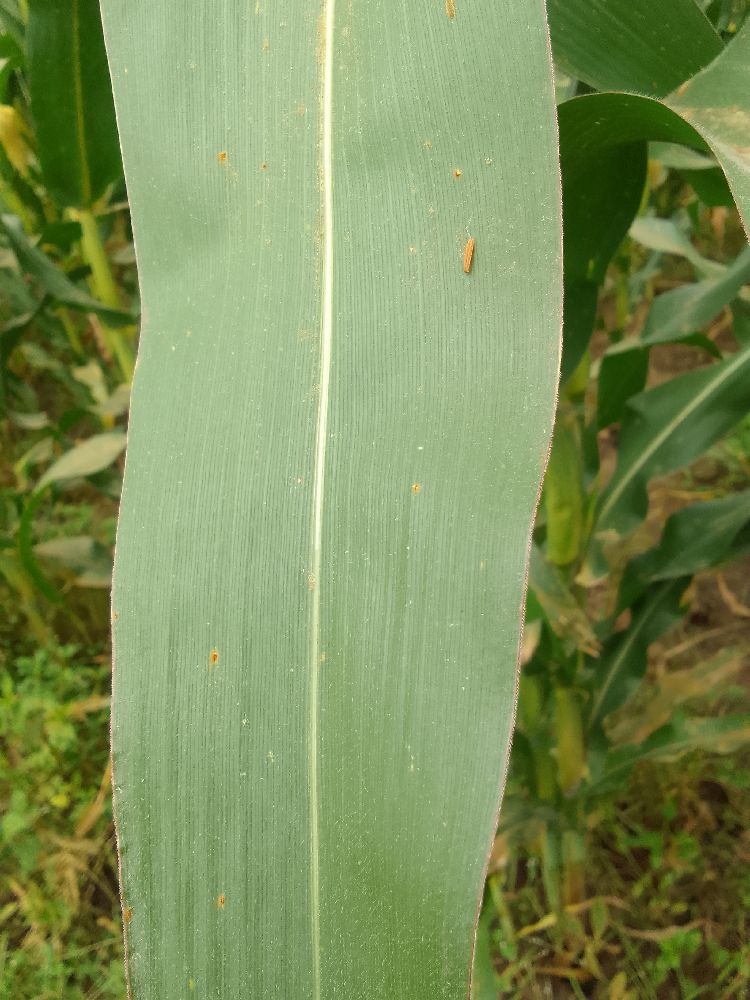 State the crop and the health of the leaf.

maize, healthy
